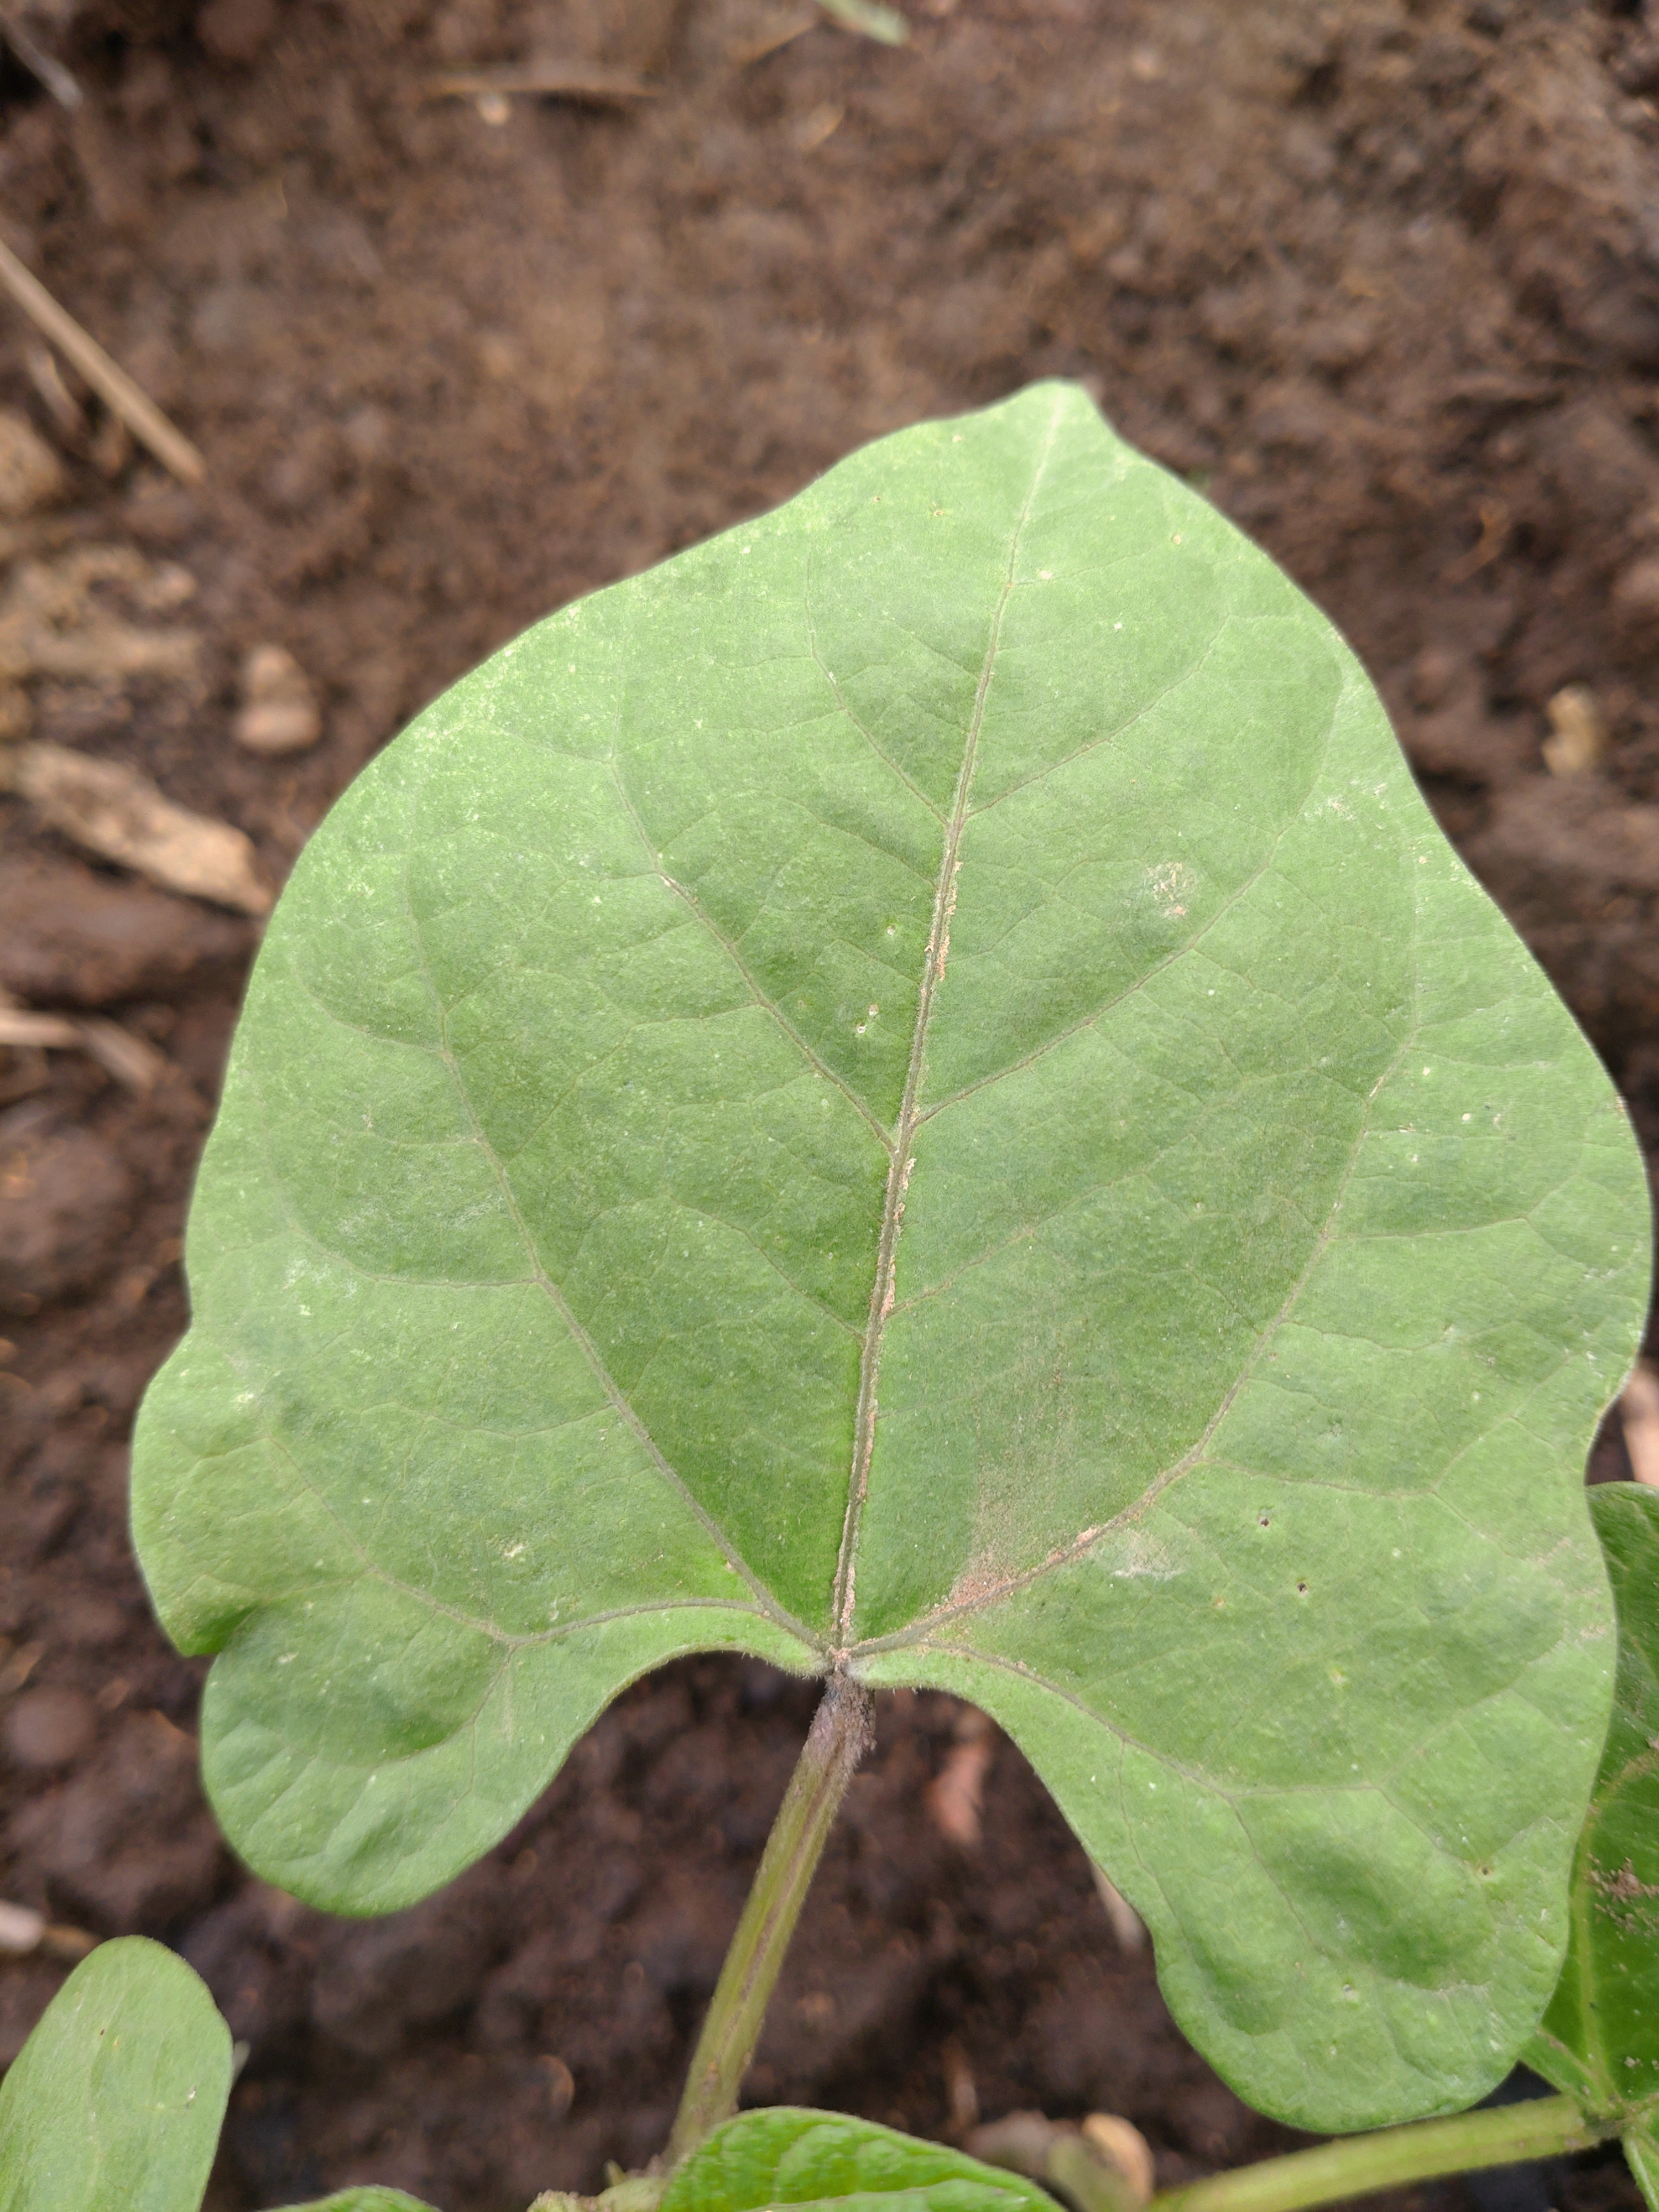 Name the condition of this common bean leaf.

healthy
